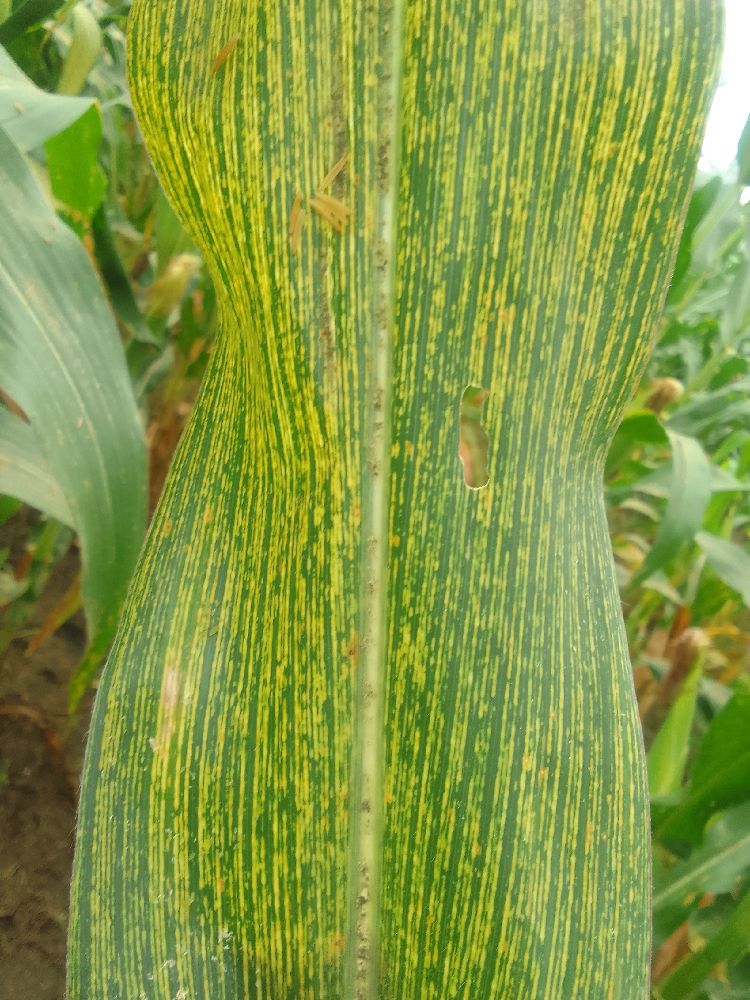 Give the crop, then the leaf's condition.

maize, maize streak virus
